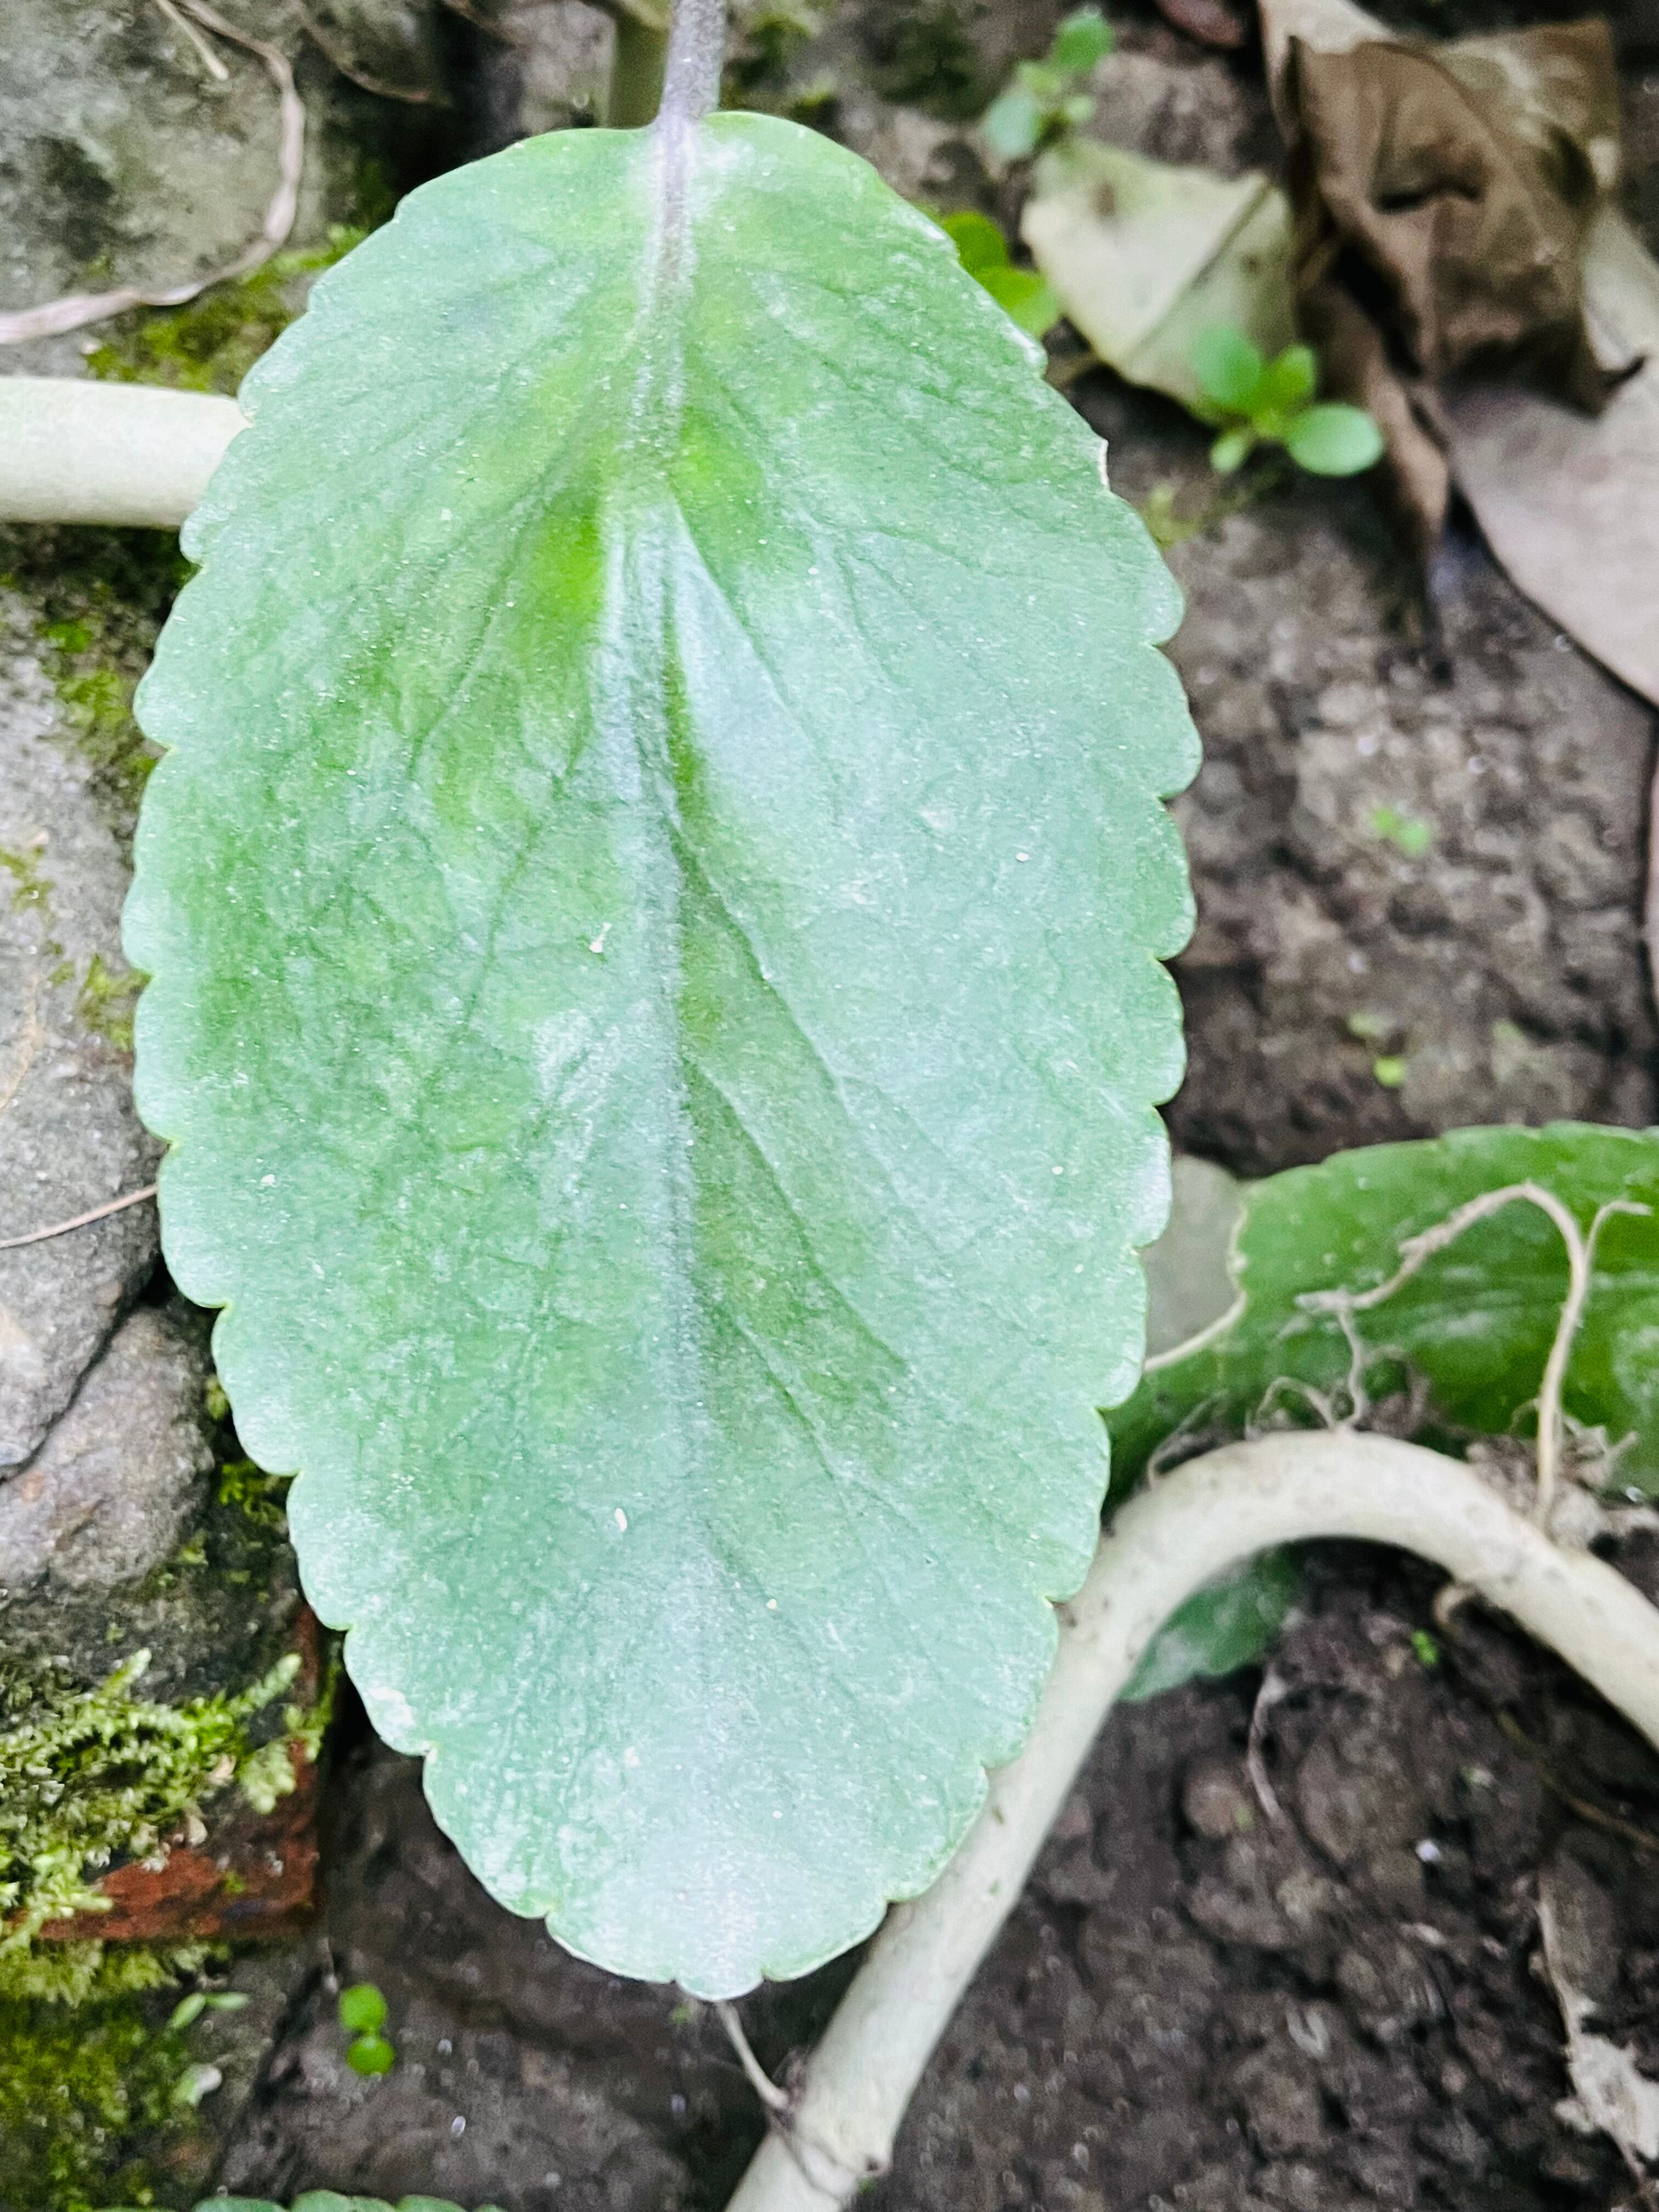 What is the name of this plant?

pathorkuci
